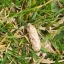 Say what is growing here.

grass
